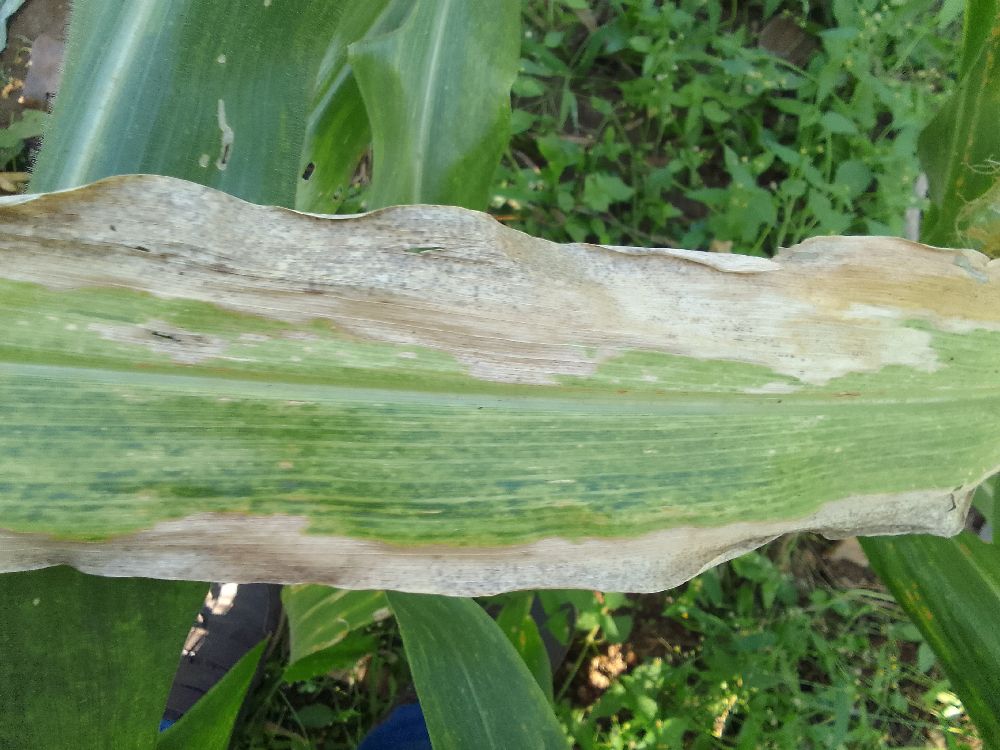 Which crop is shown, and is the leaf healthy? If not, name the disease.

maize, maize lethal necrosis
